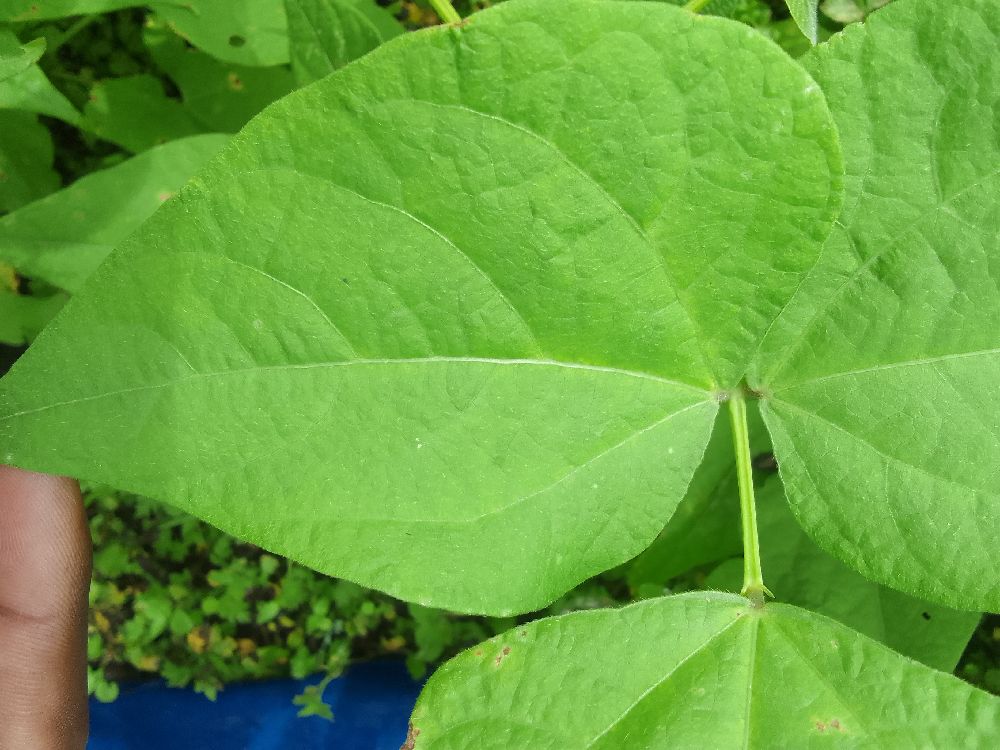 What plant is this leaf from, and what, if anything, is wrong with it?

common bean, healthy
